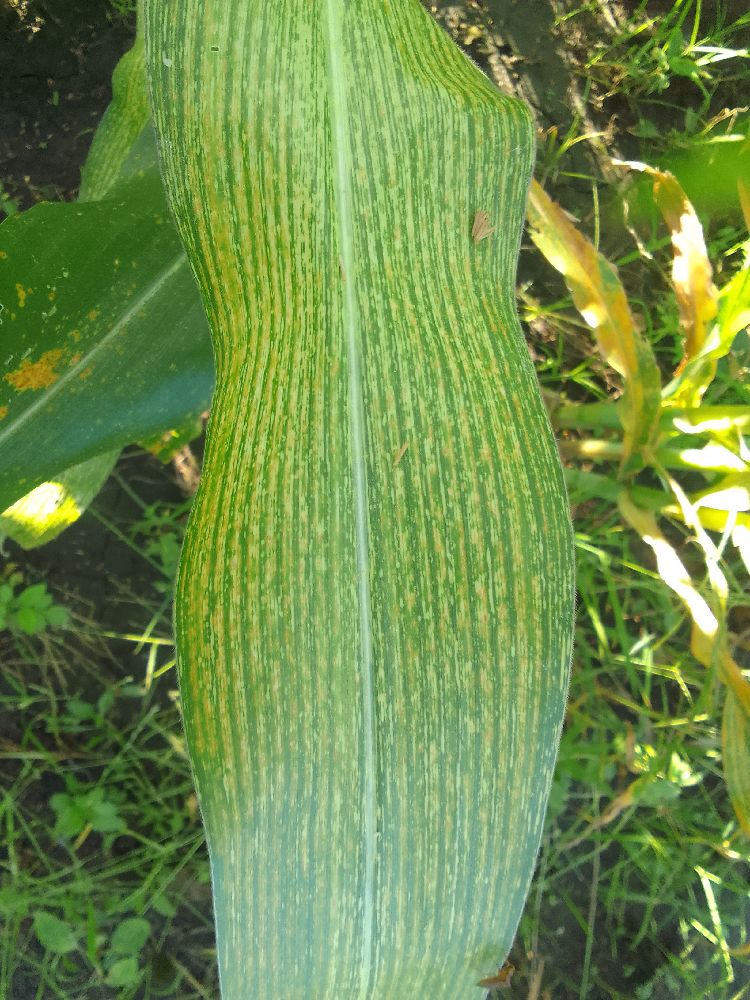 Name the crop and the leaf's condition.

maize, maize streak virus
